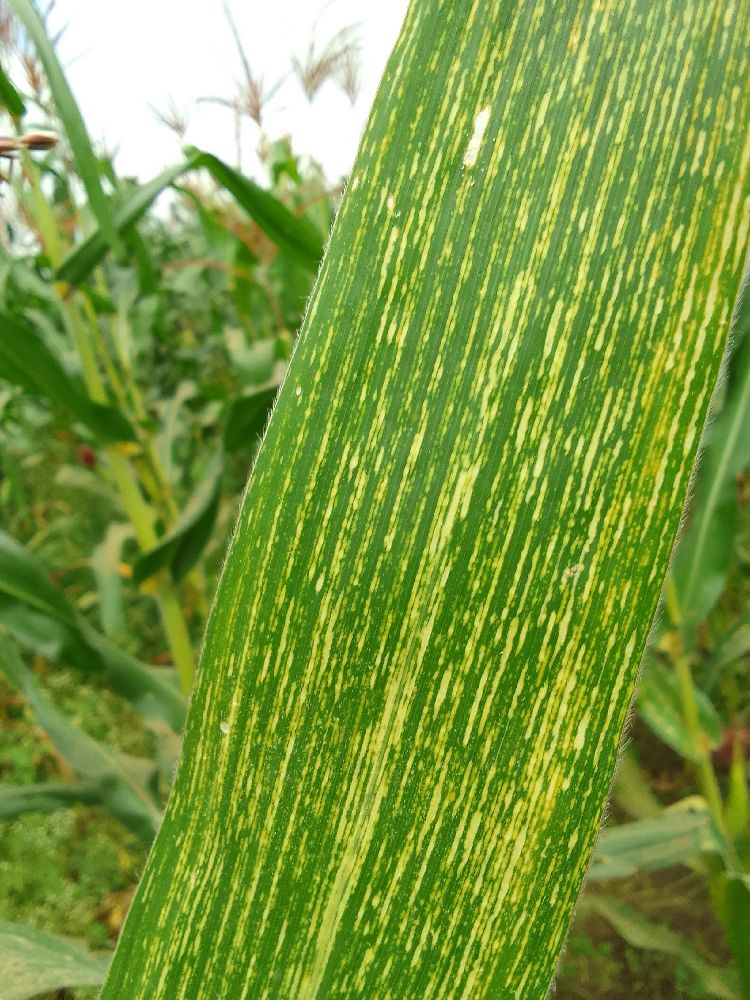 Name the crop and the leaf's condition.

maize, maize streak virus
